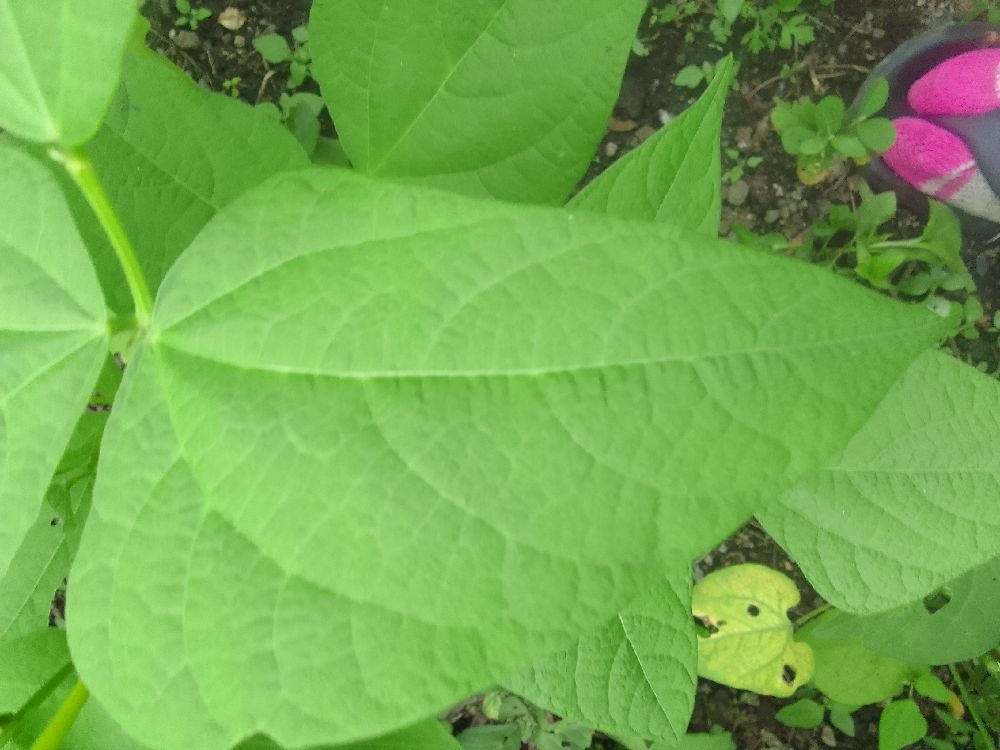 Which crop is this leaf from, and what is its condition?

common bean, healthy
